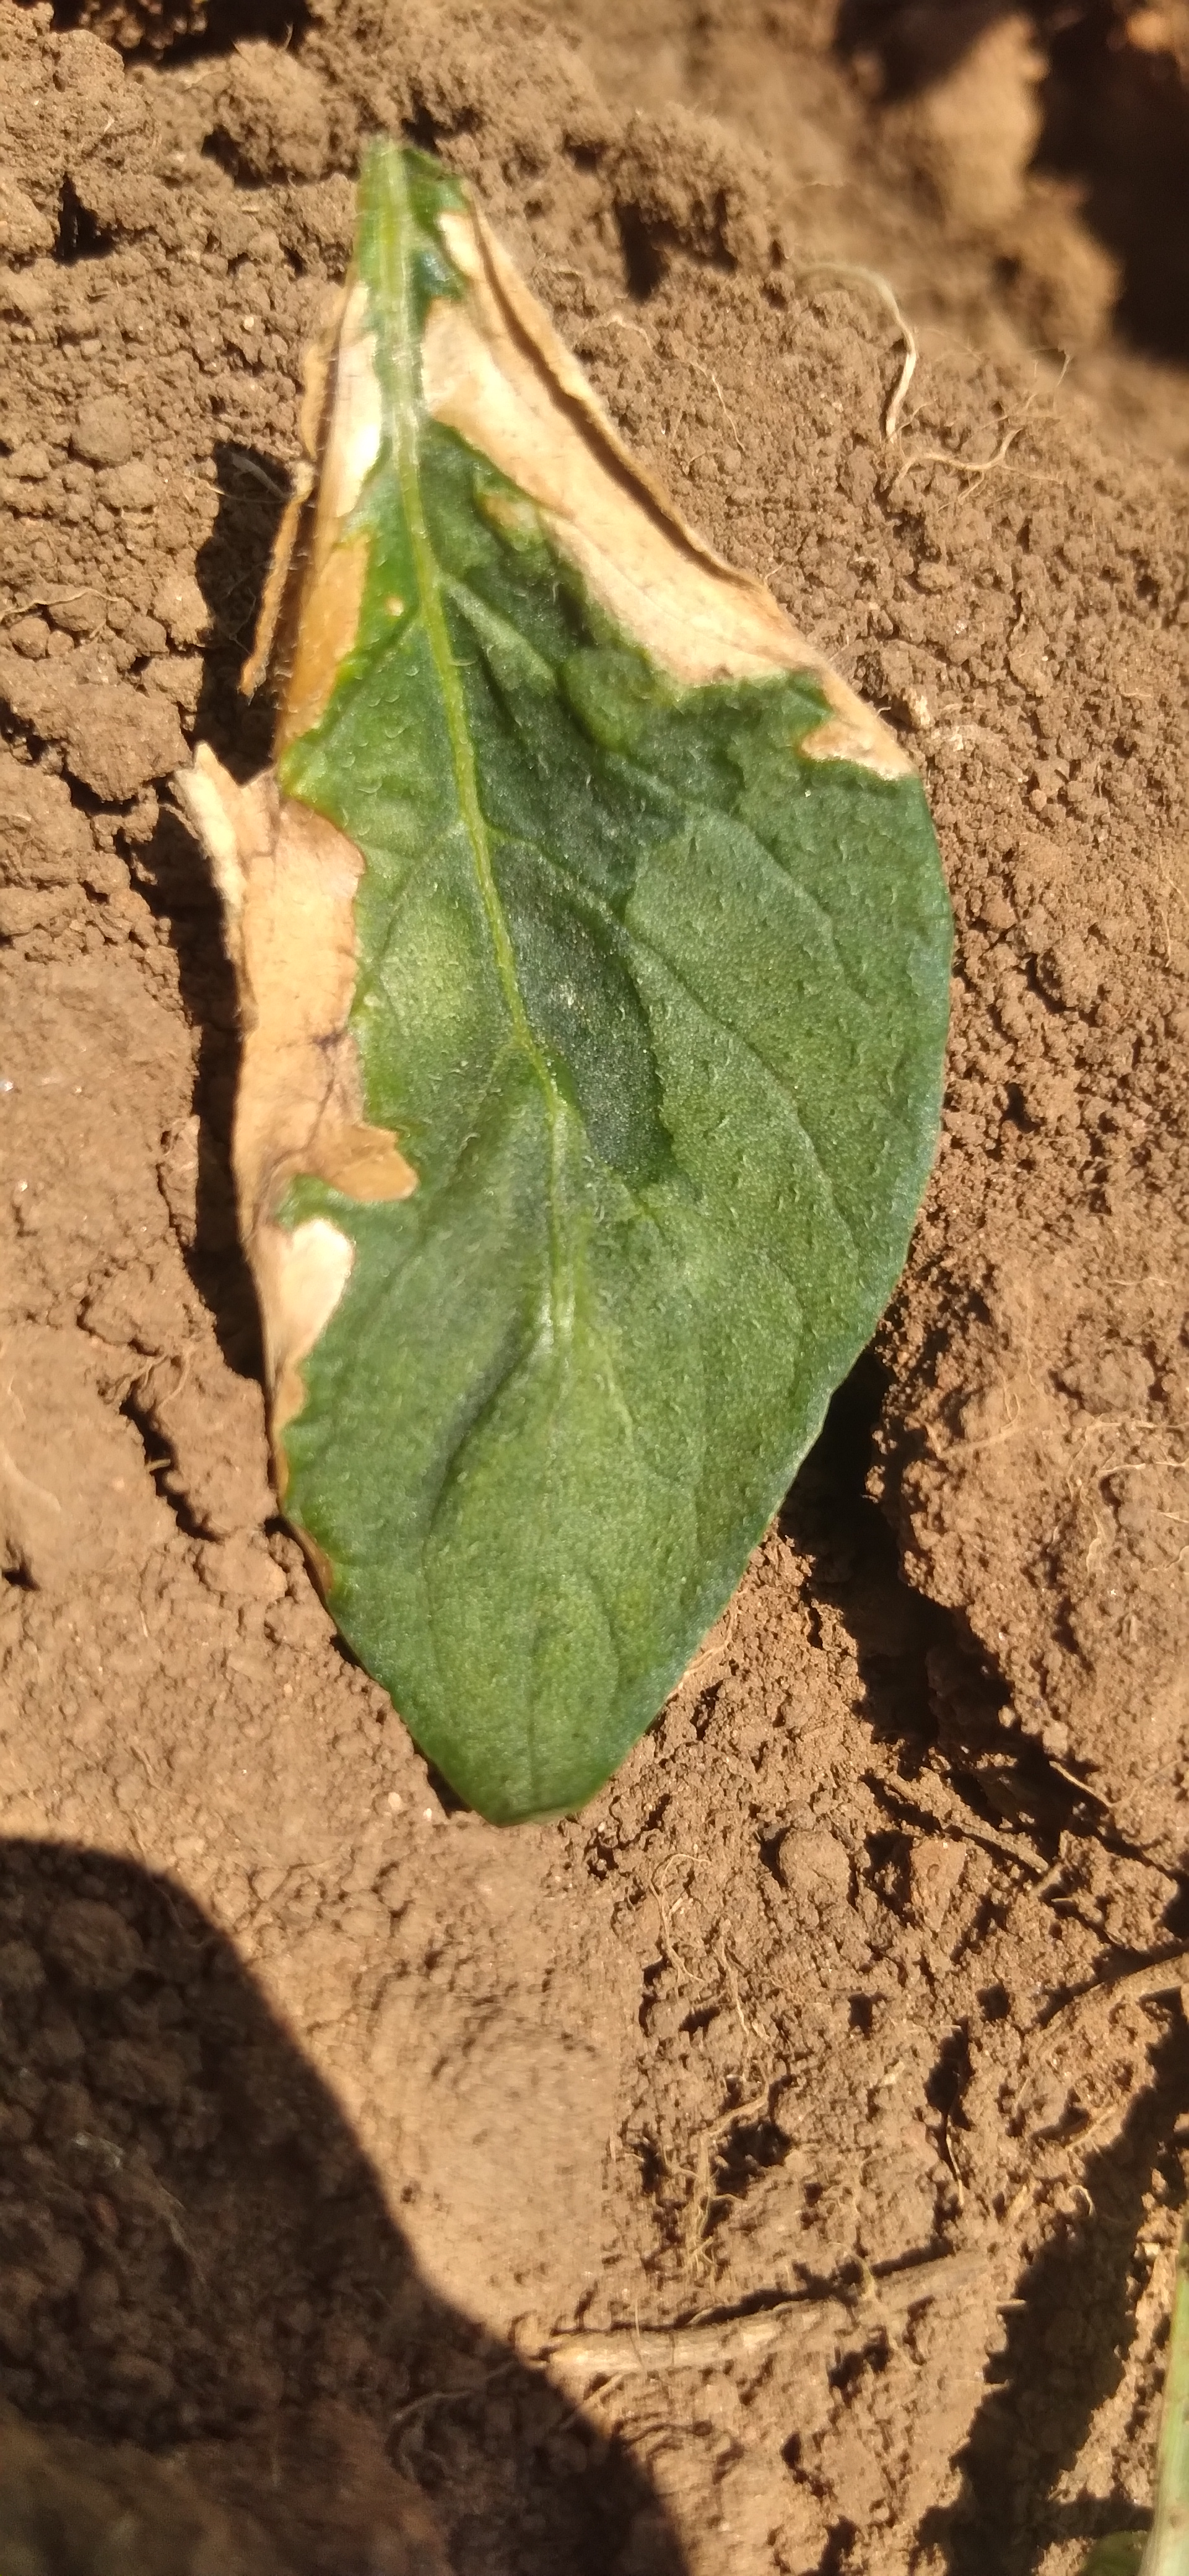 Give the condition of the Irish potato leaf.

early blight
